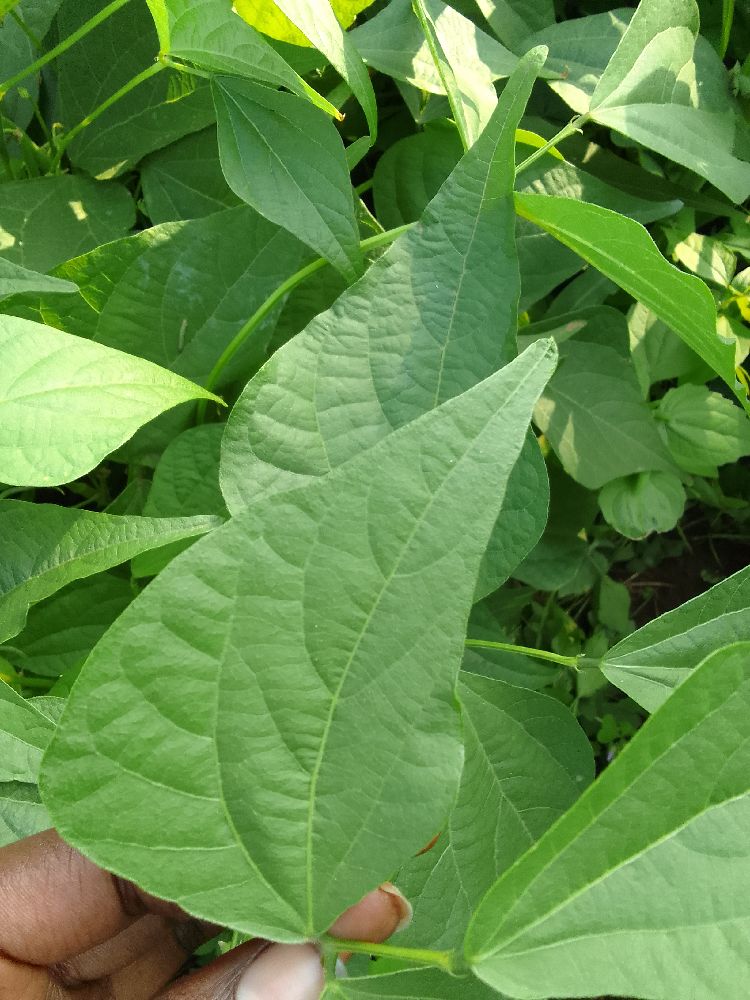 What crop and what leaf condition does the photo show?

common bean, healthy
